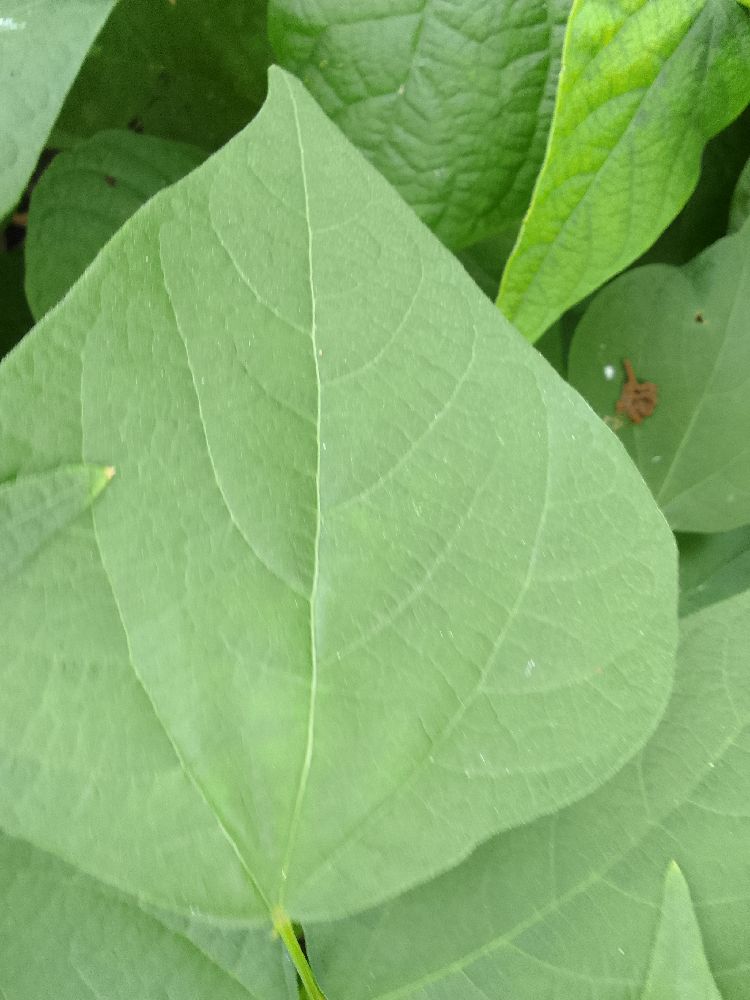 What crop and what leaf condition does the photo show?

common bean, healthy
